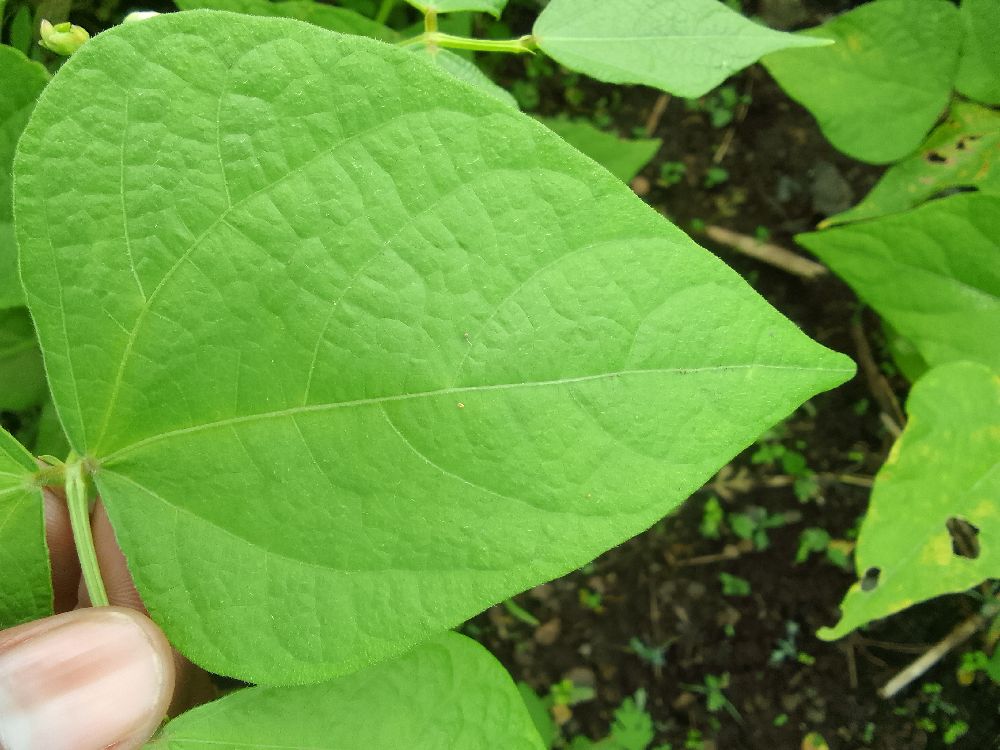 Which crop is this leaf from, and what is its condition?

common bean, healthy
